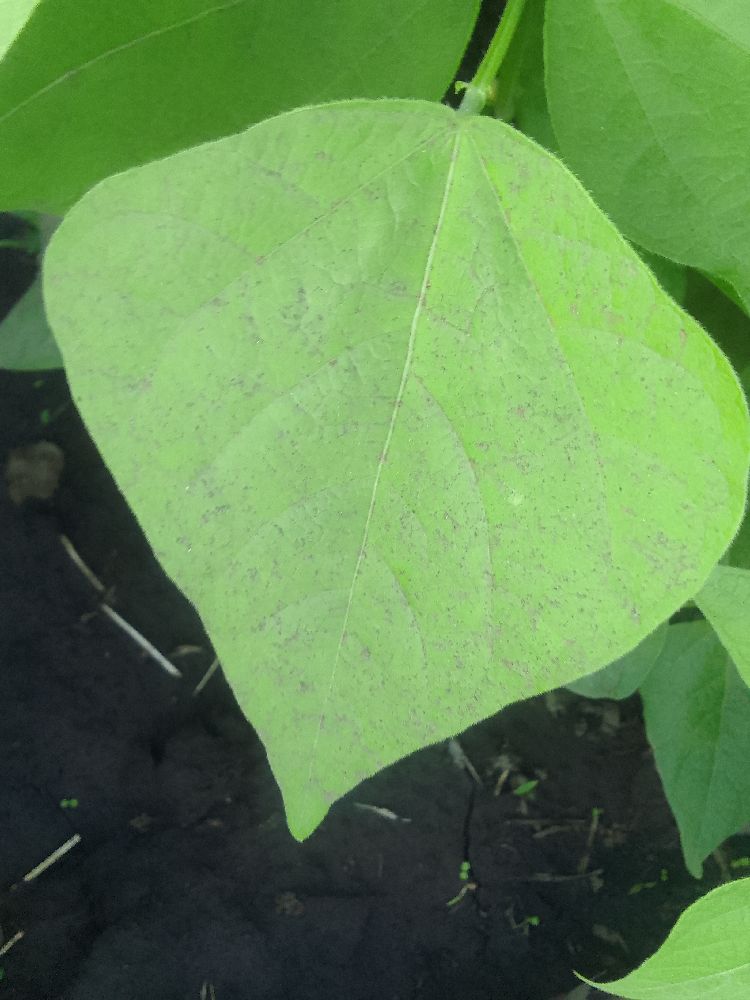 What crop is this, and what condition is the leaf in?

common bean, healthy
